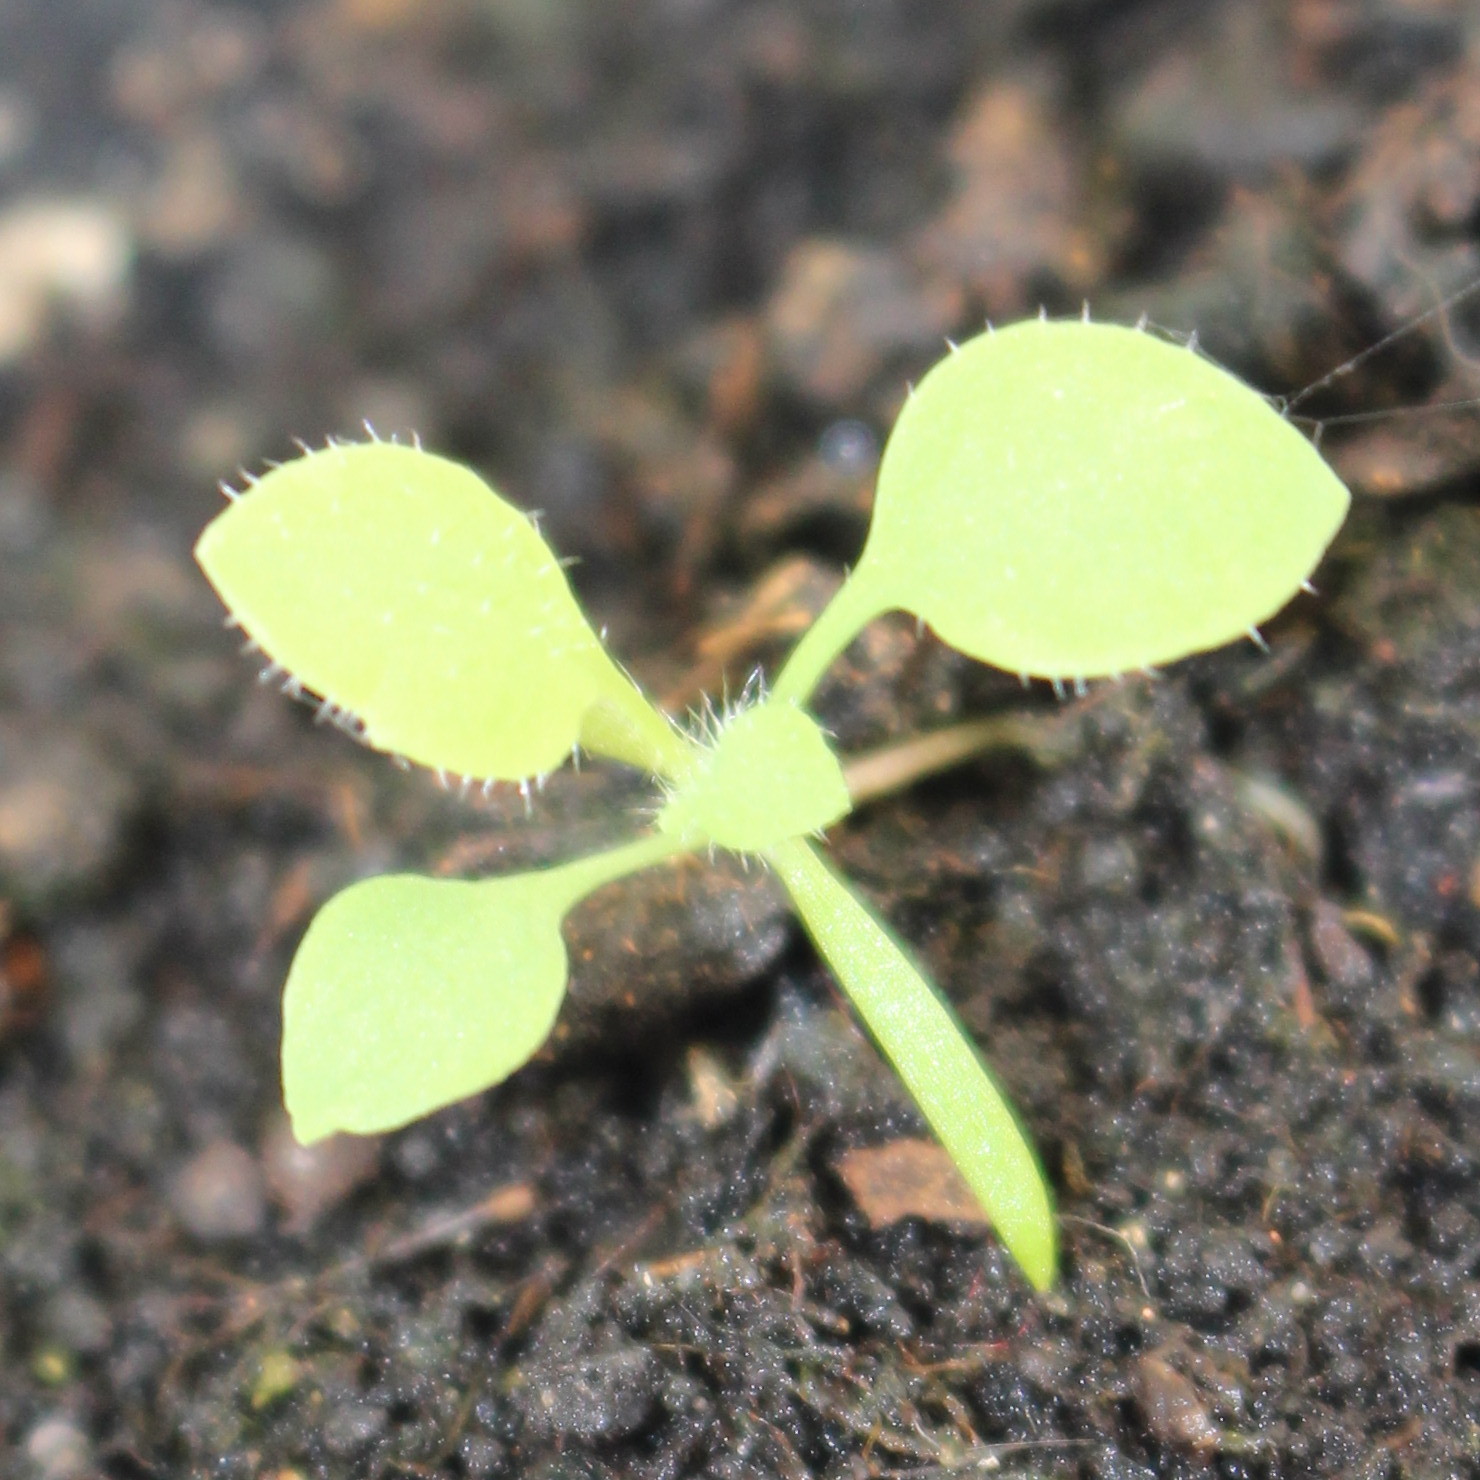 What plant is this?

Papaver rhoeas
